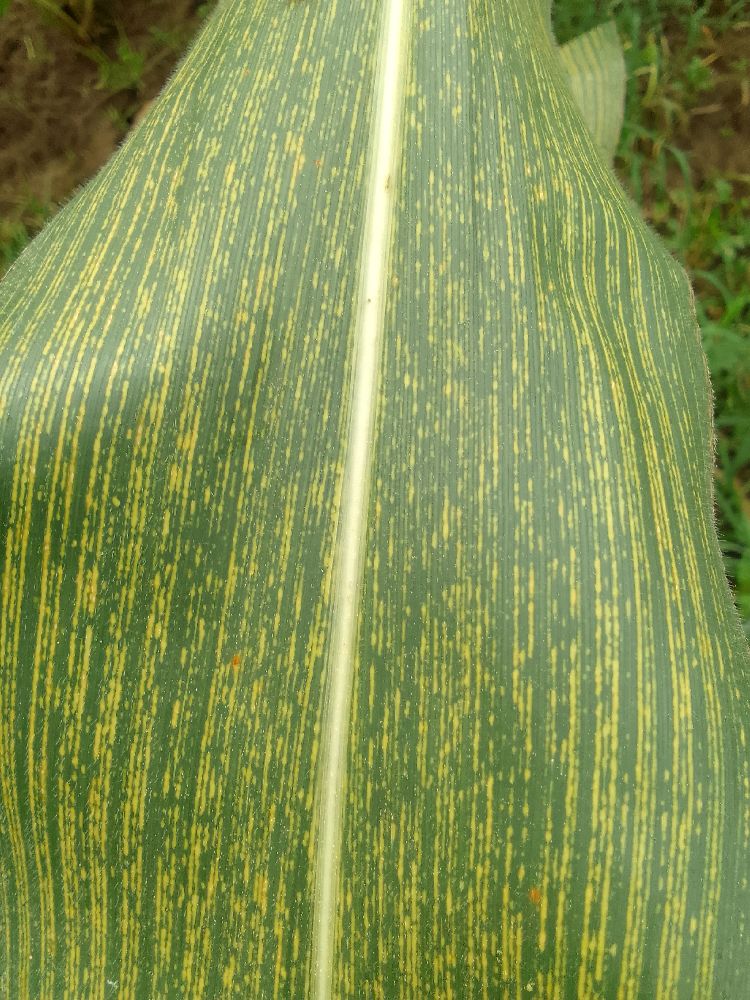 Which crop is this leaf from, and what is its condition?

maize, maize streak virus
